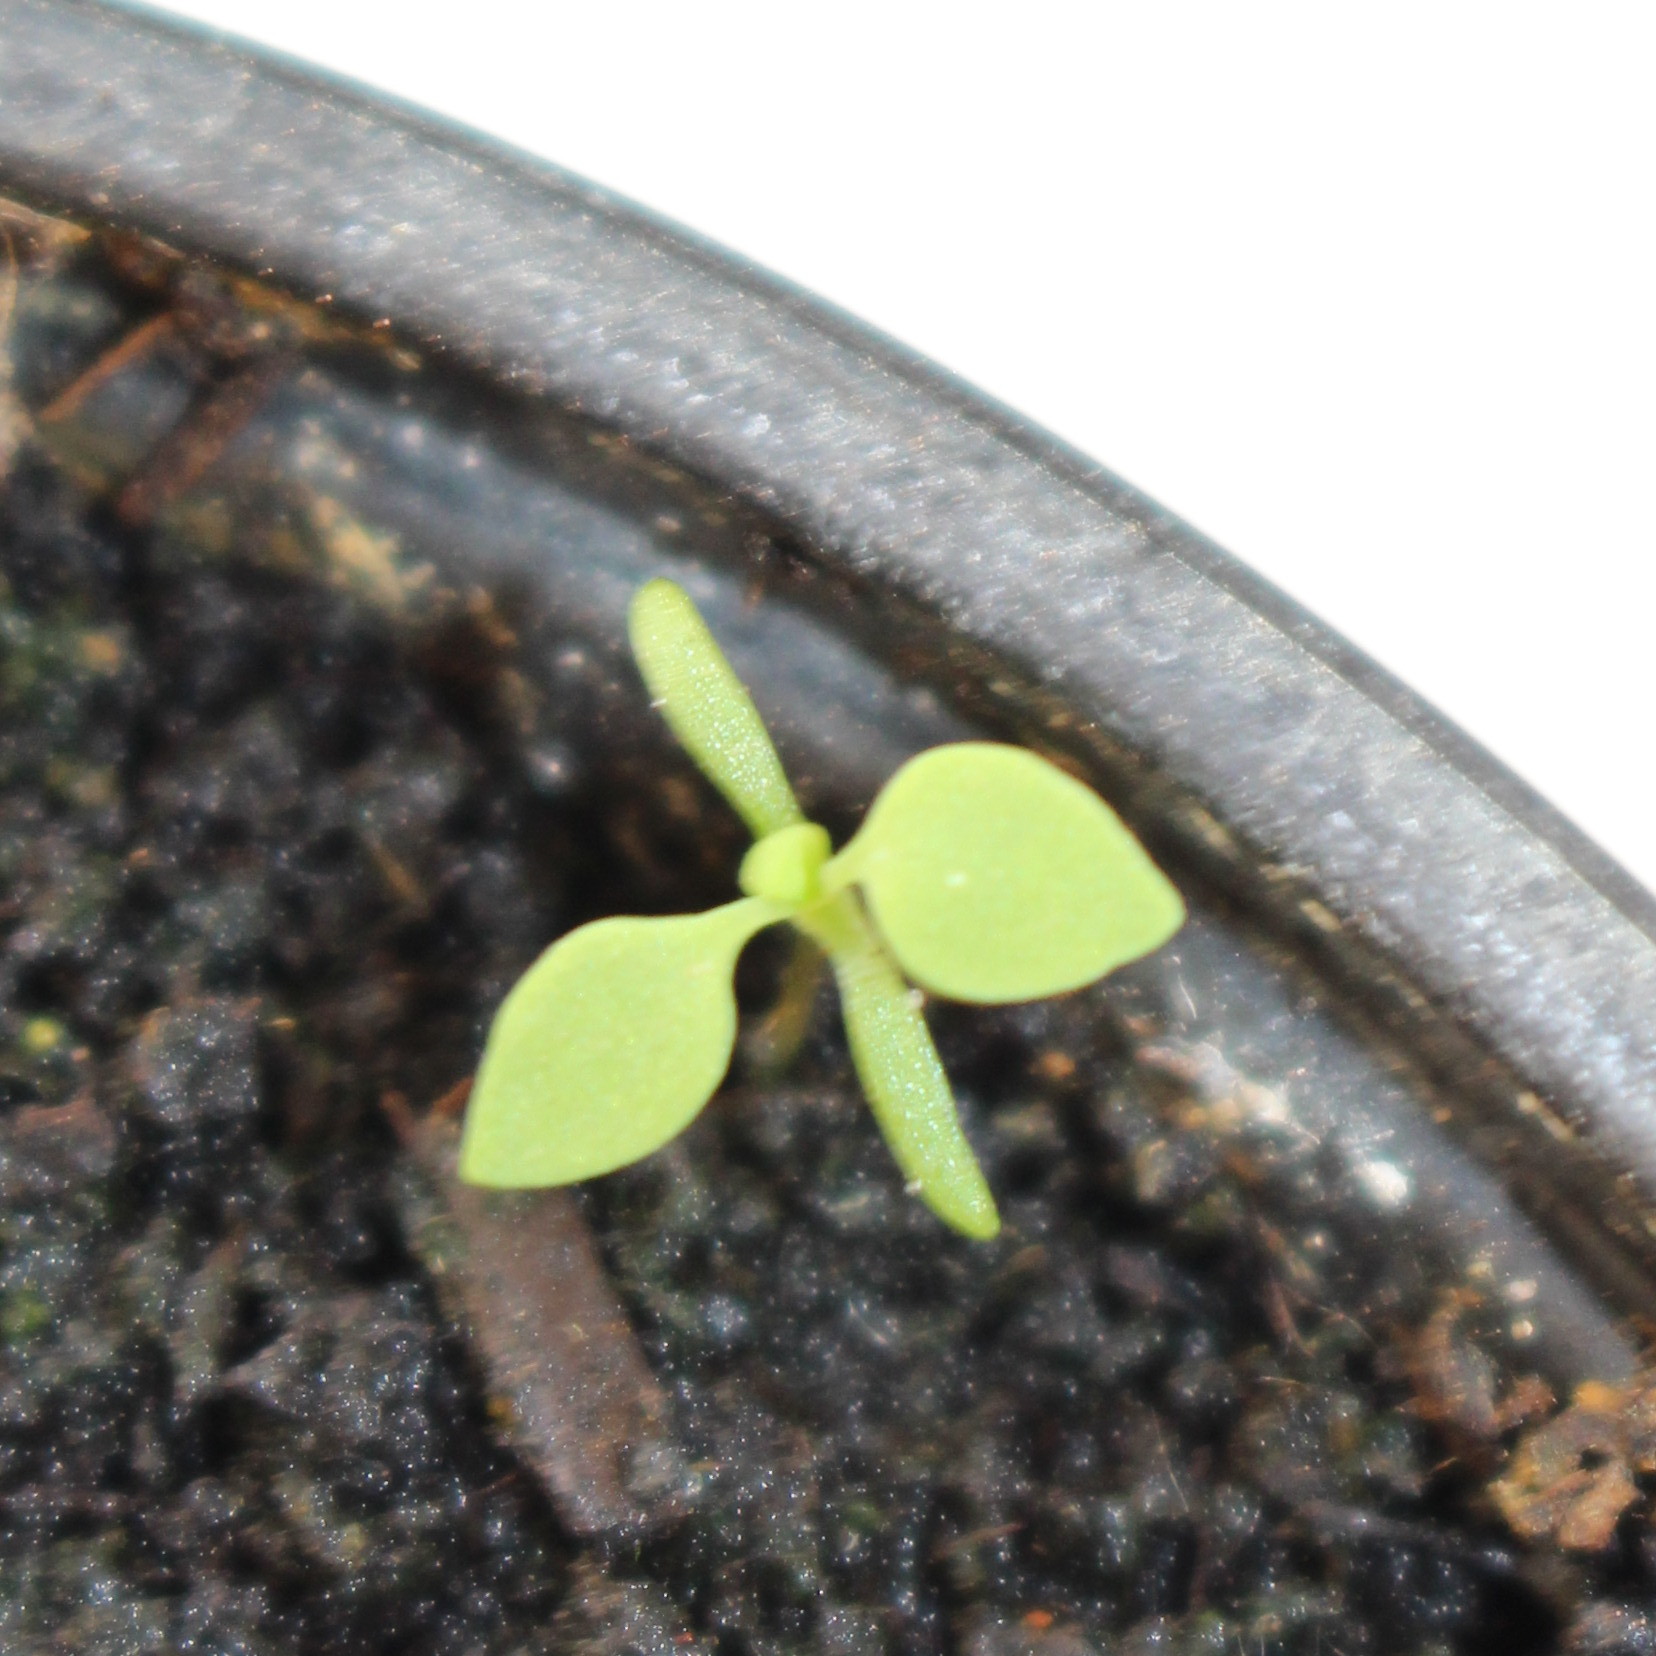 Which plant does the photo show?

Papaver rhoeas
